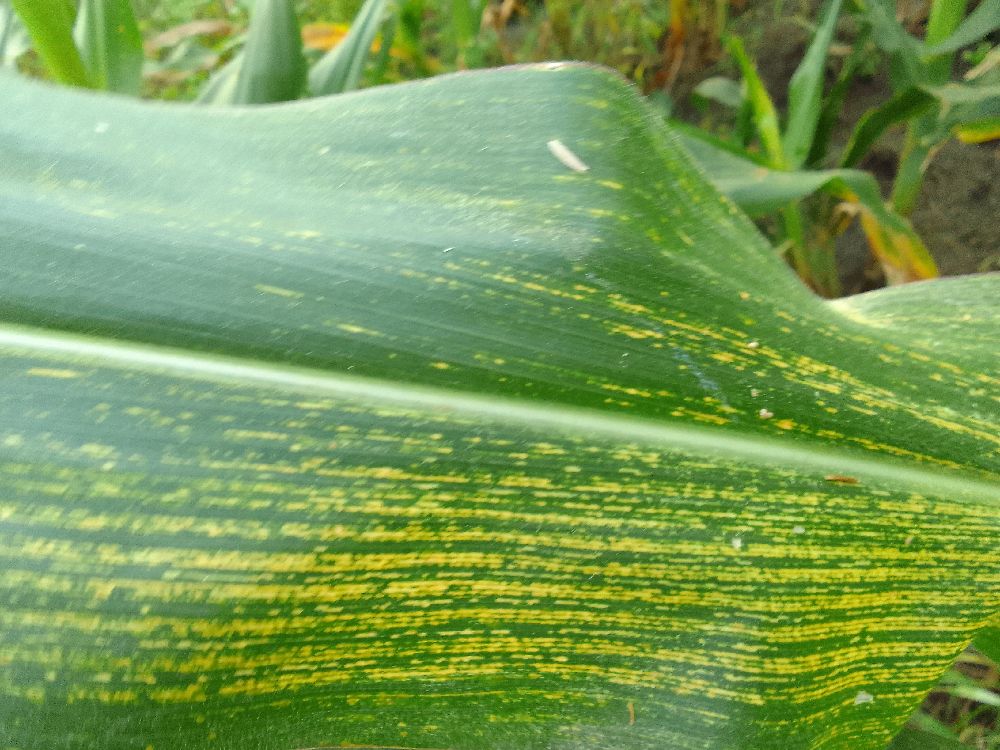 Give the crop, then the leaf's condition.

maize, maize streak virus
